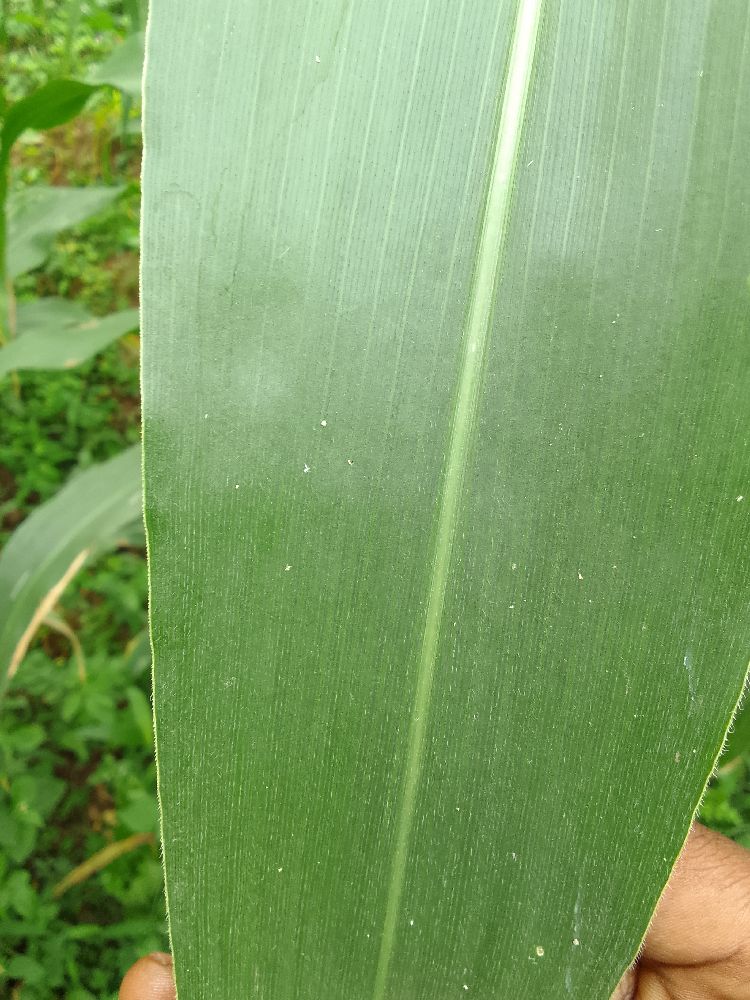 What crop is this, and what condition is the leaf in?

maize, healthy
